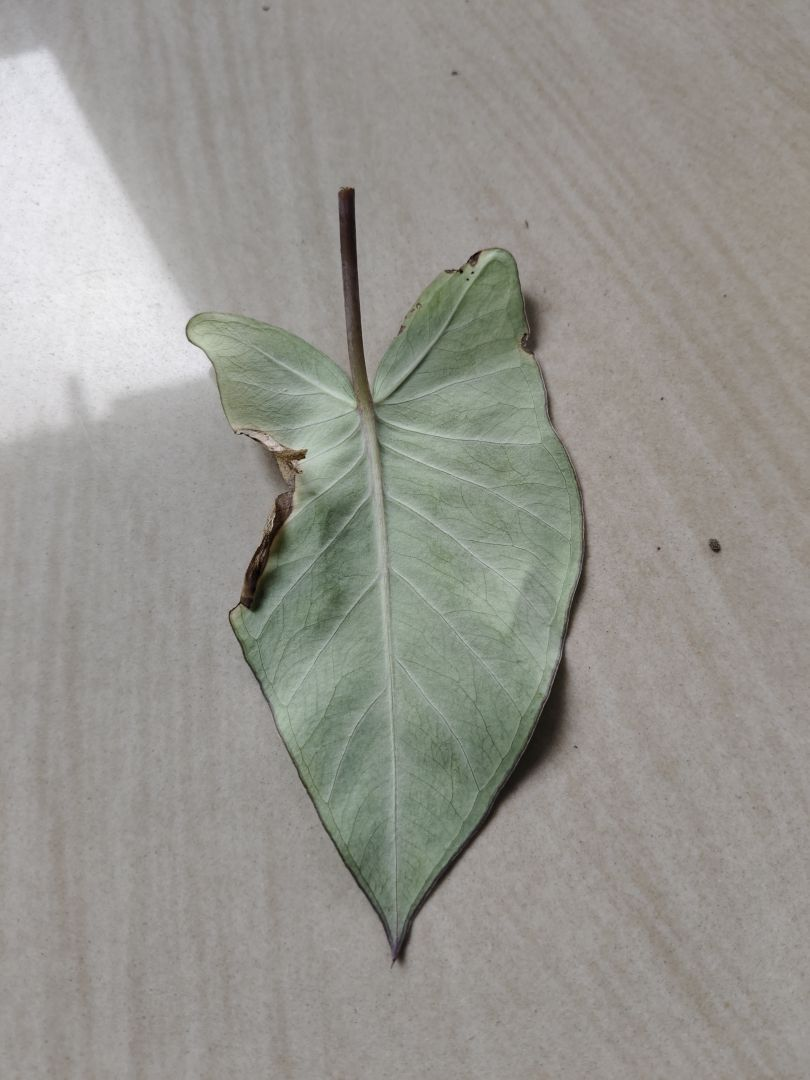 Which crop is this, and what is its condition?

taro, leaf blight
